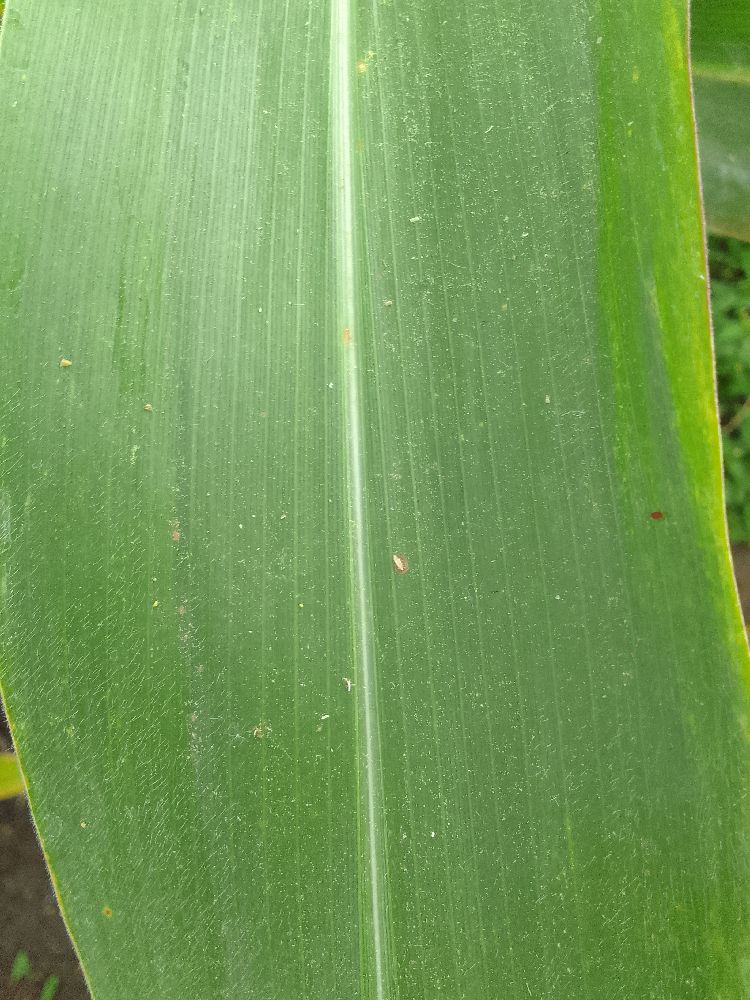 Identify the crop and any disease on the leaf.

maize, healthy
